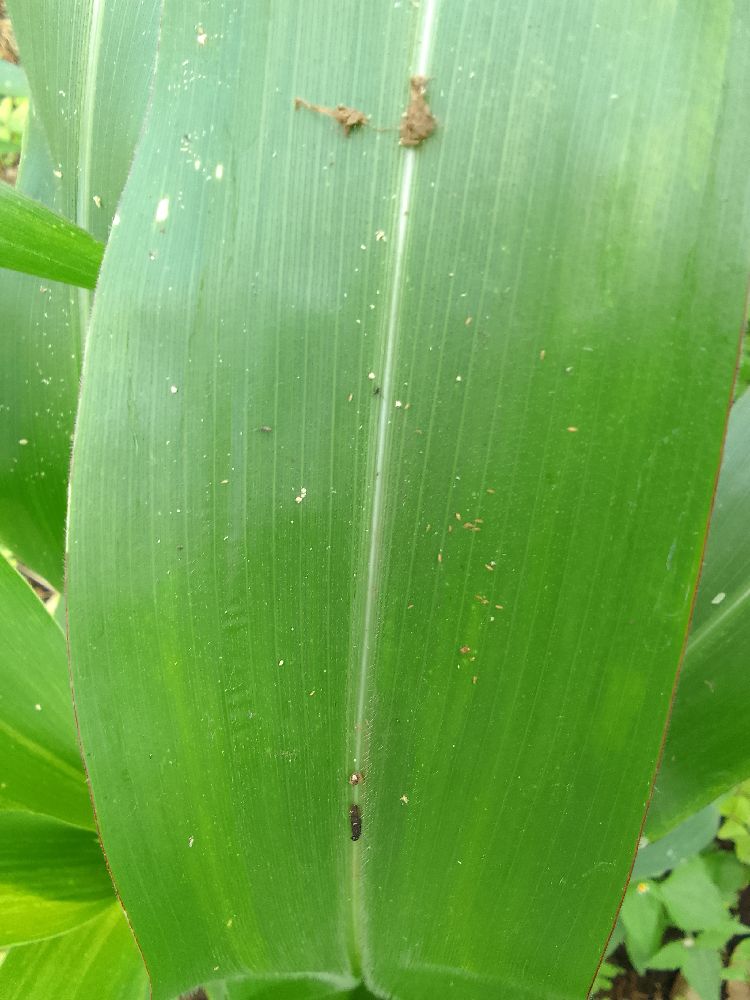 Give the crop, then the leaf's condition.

maize, healthy
